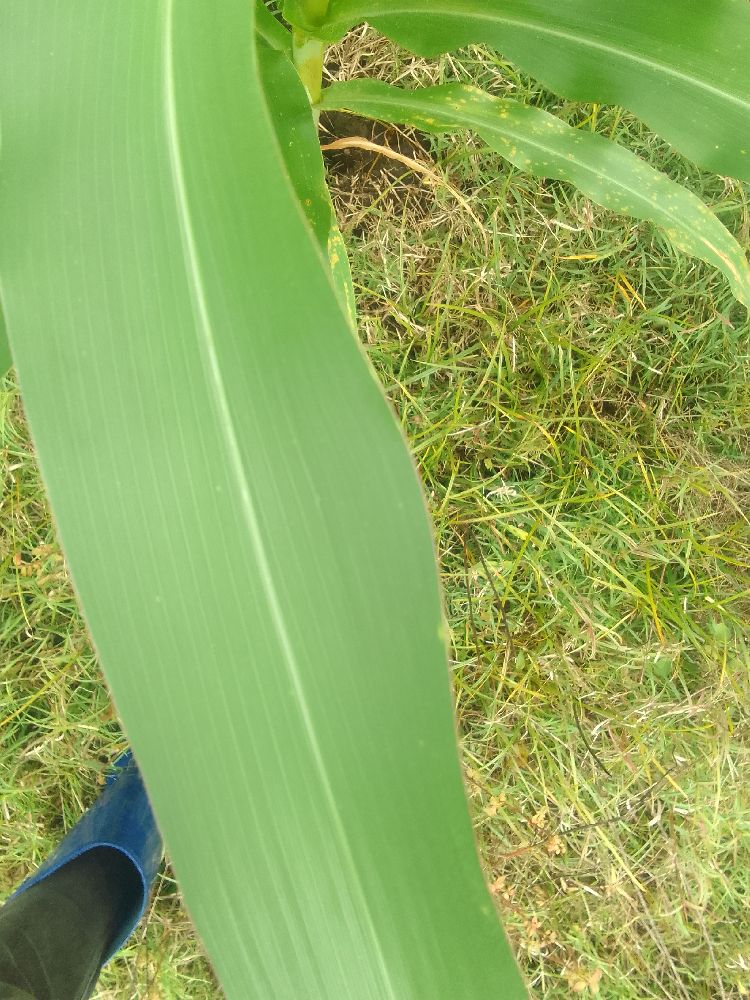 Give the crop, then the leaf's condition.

maize, healthy
